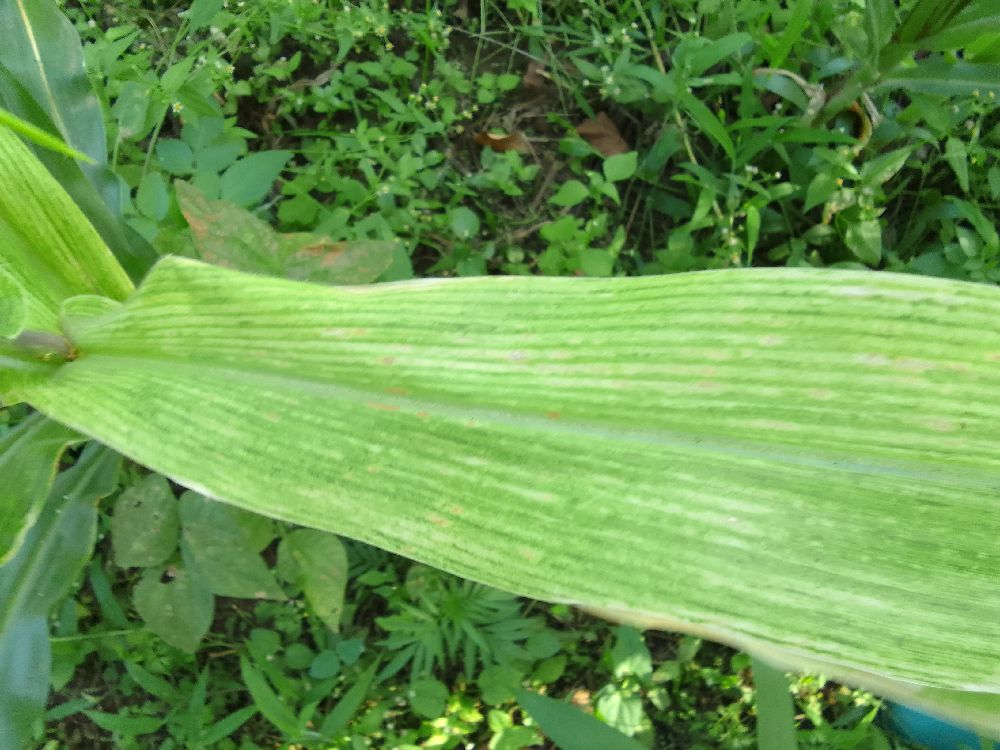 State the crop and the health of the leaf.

maize, maize lethal necrosis
